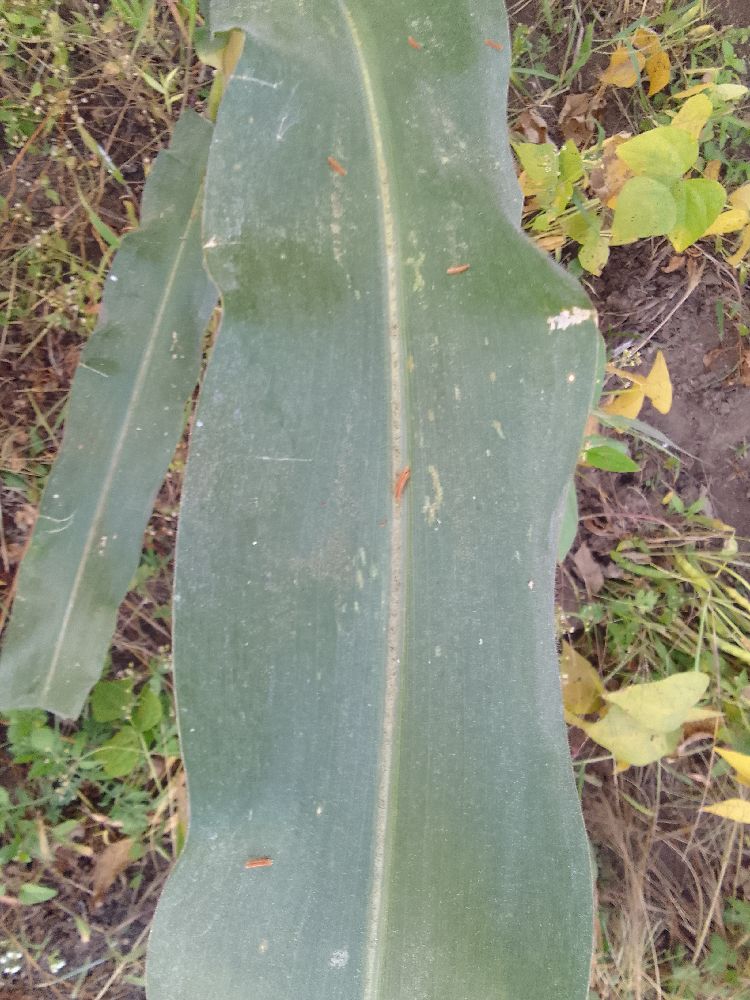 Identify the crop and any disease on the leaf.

maize, healthy
